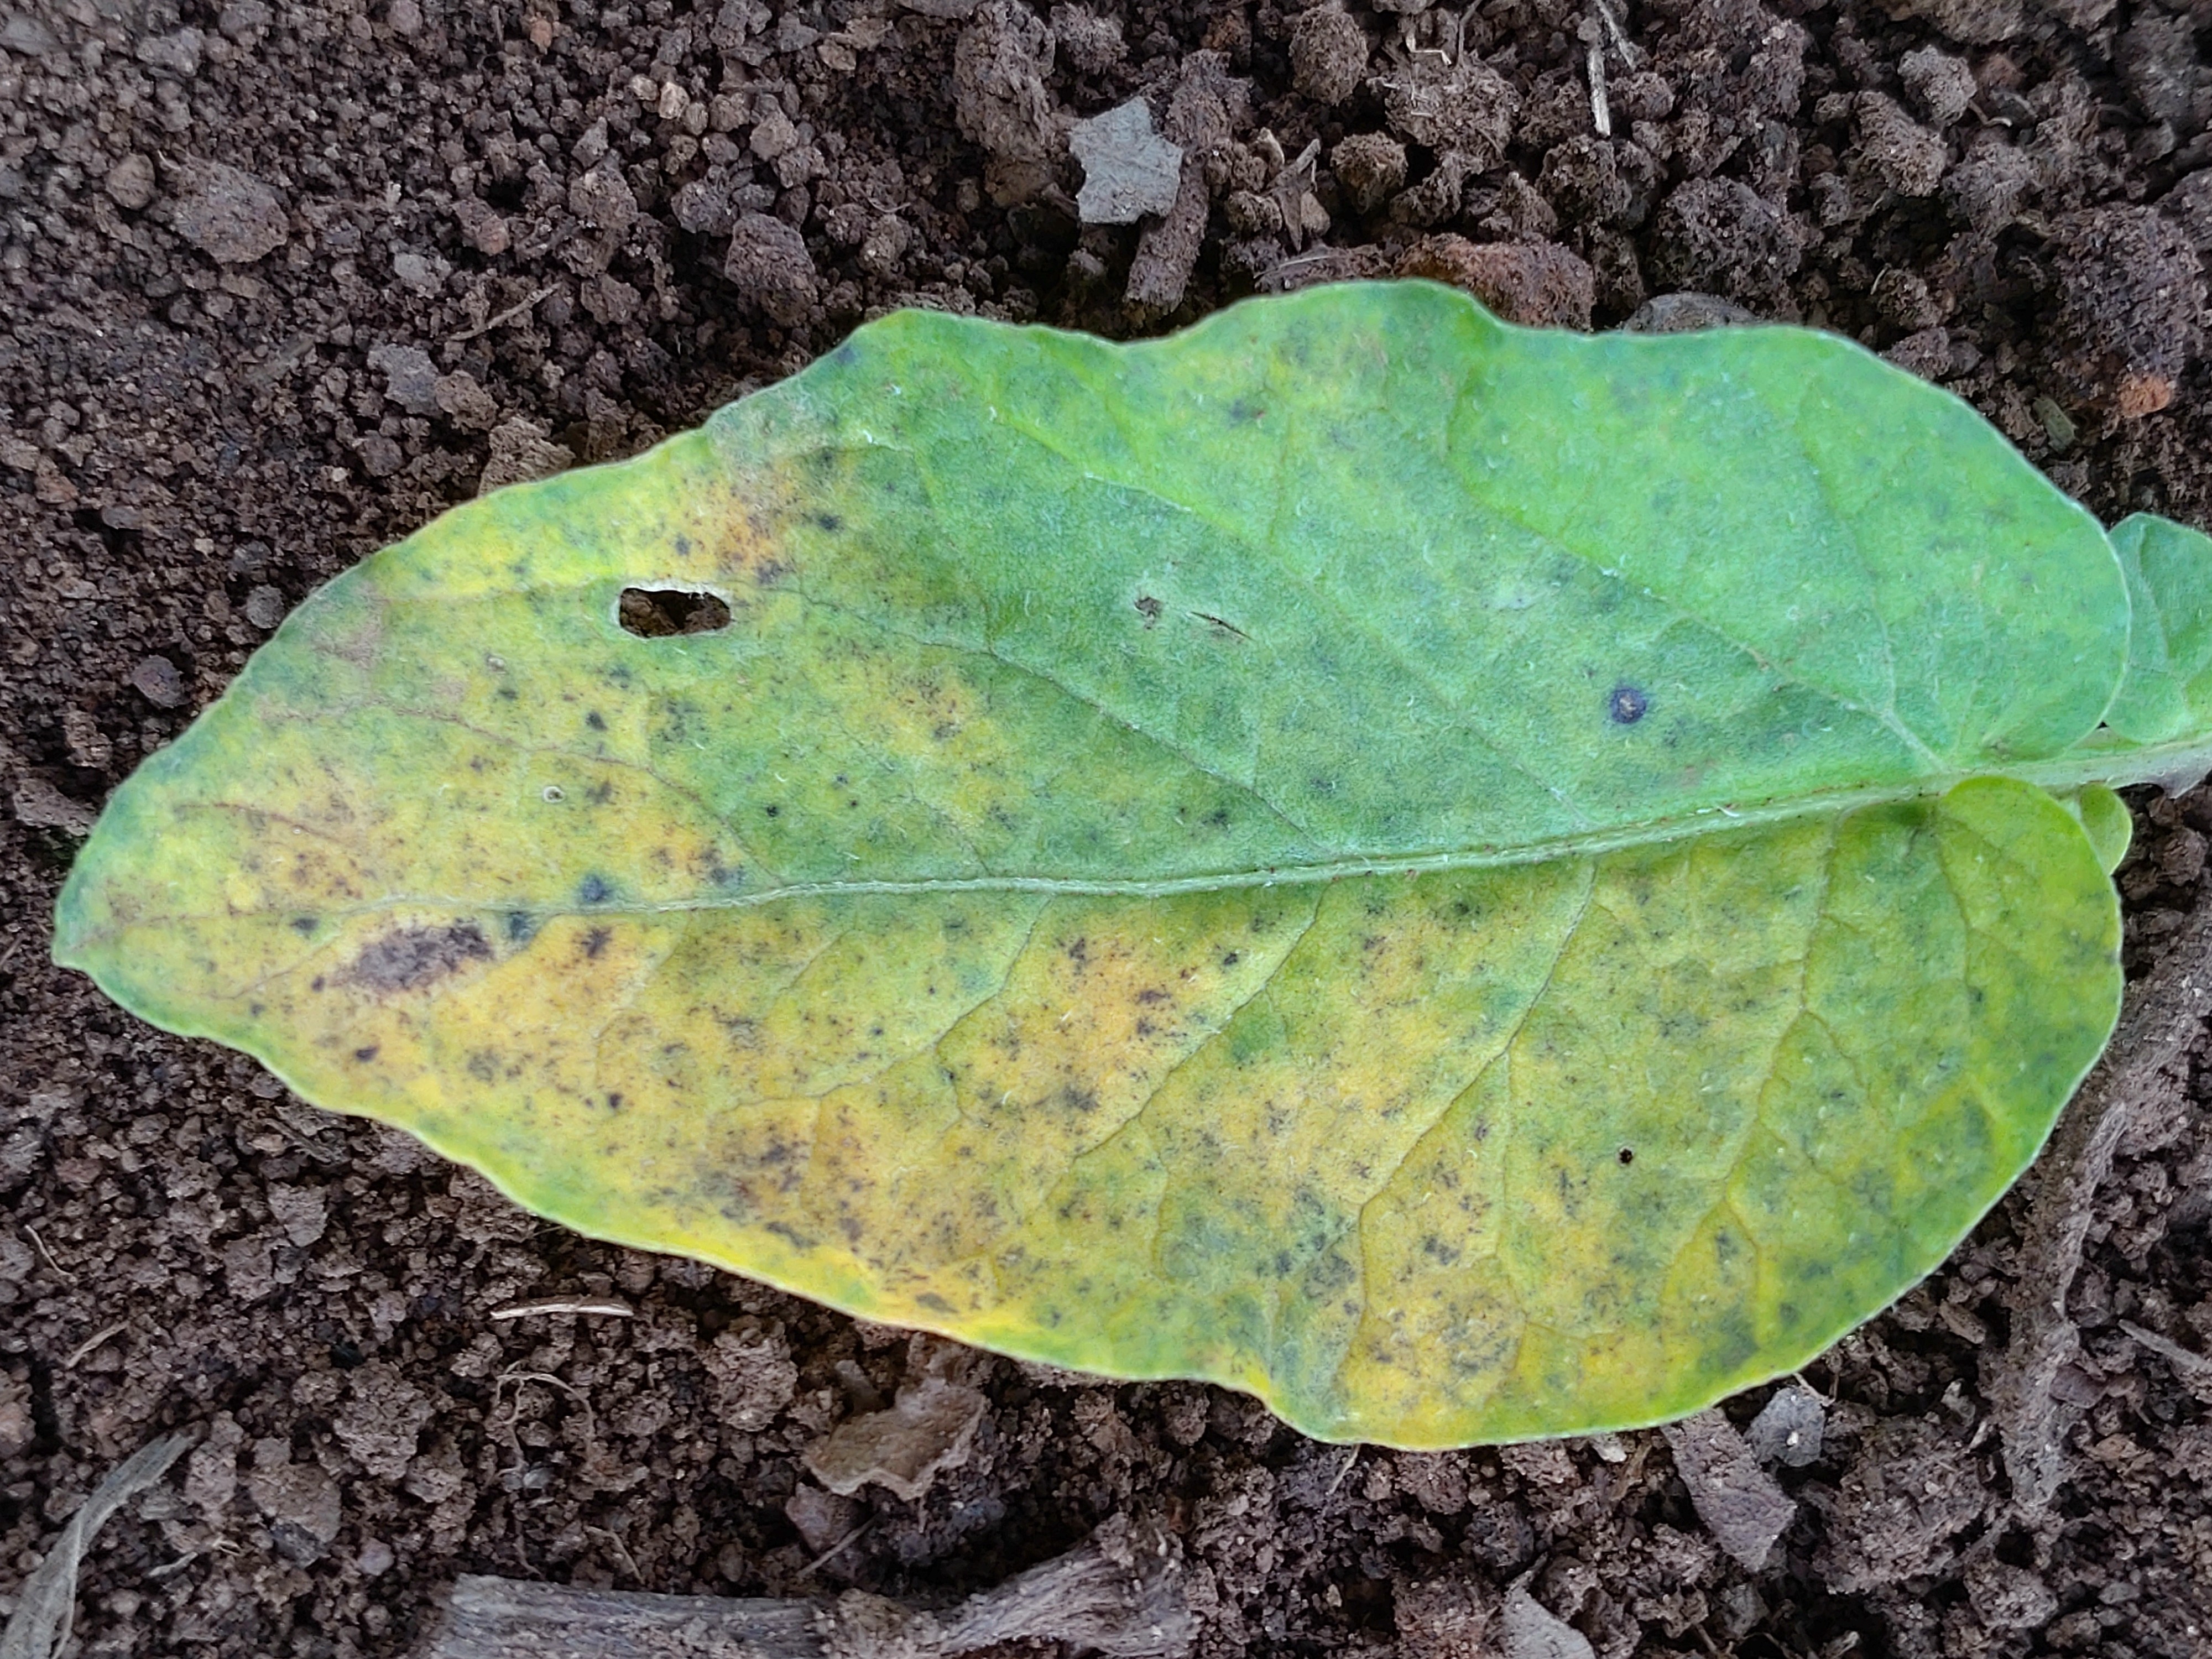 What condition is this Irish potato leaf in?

late blight
